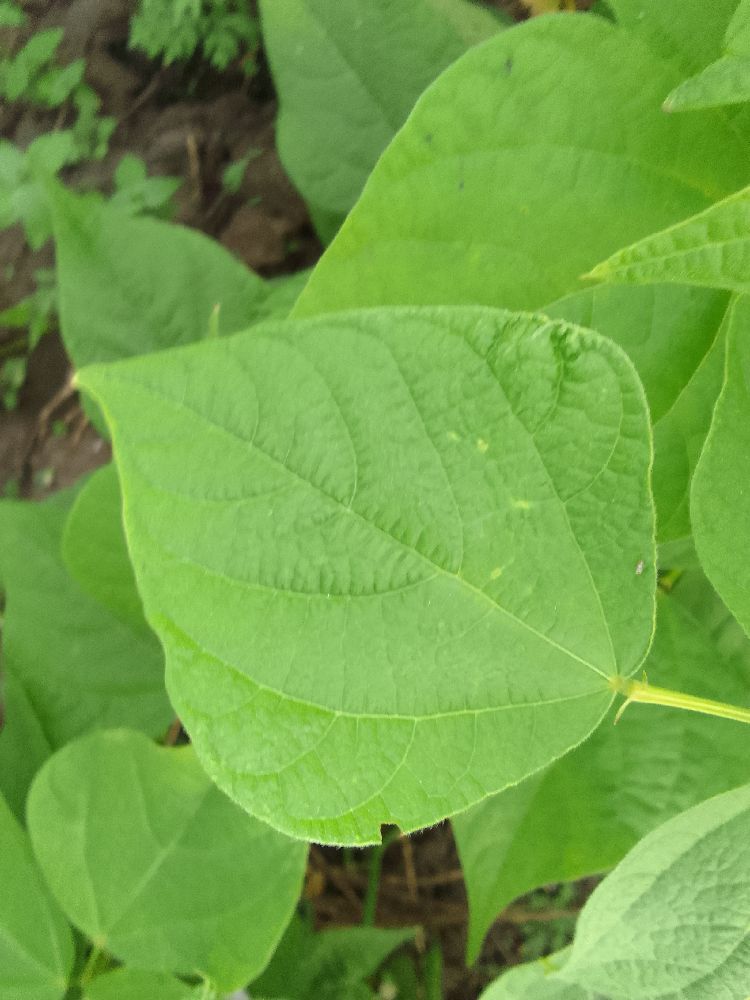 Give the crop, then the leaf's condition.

common bean, healthy
